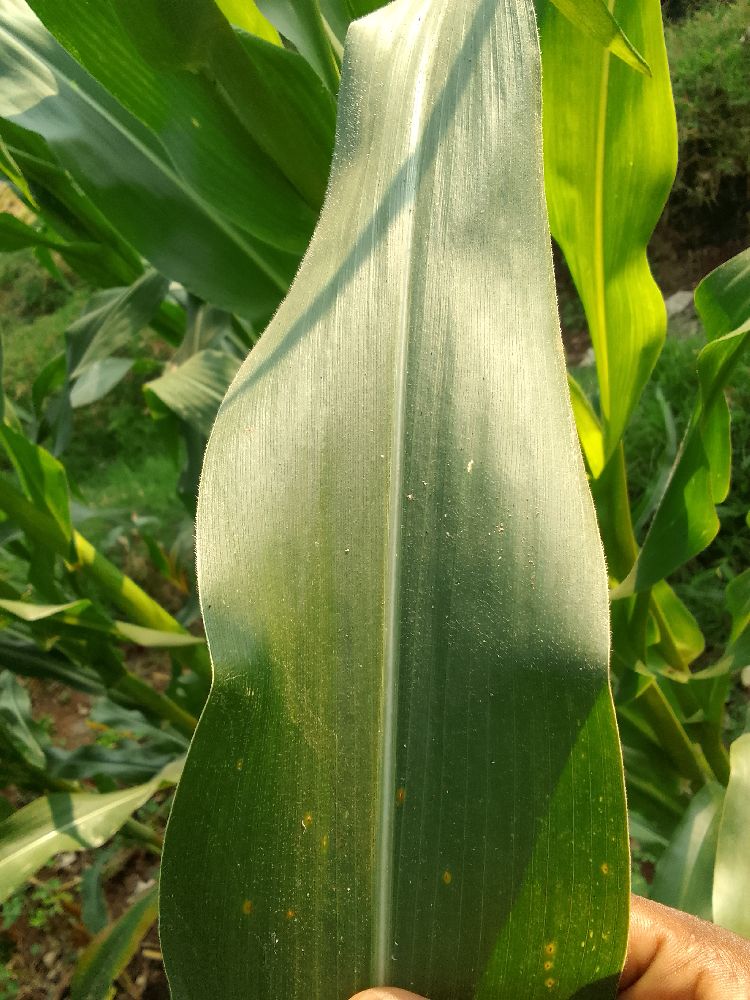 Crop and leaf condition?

maize, healthy
